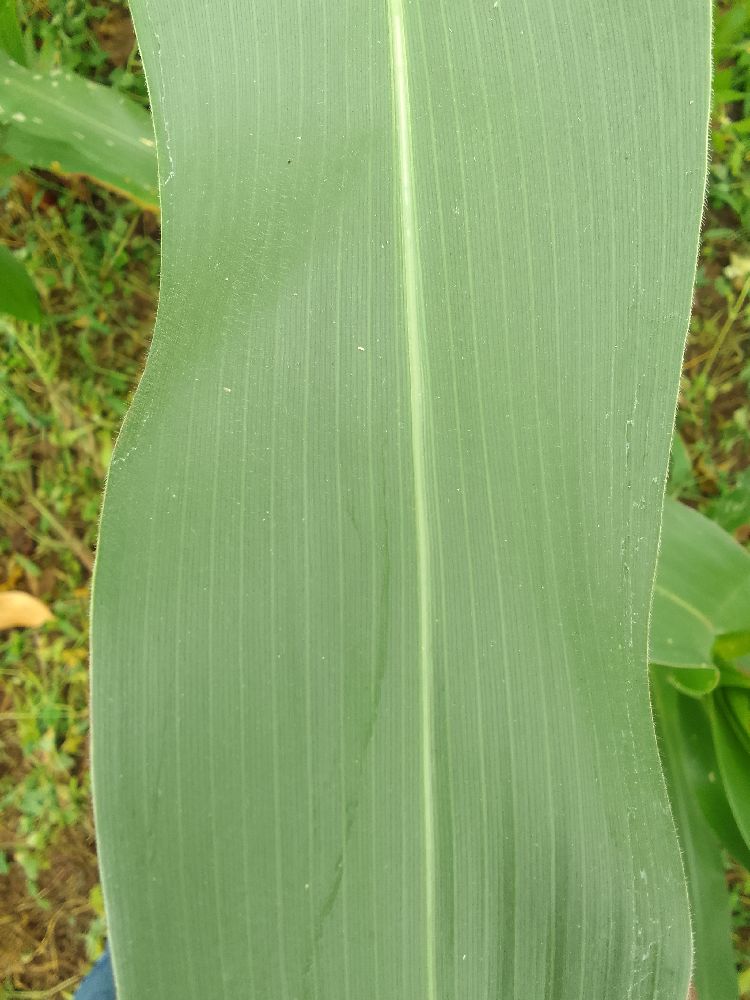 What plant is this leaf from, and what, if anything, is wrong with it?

maize, healthy
